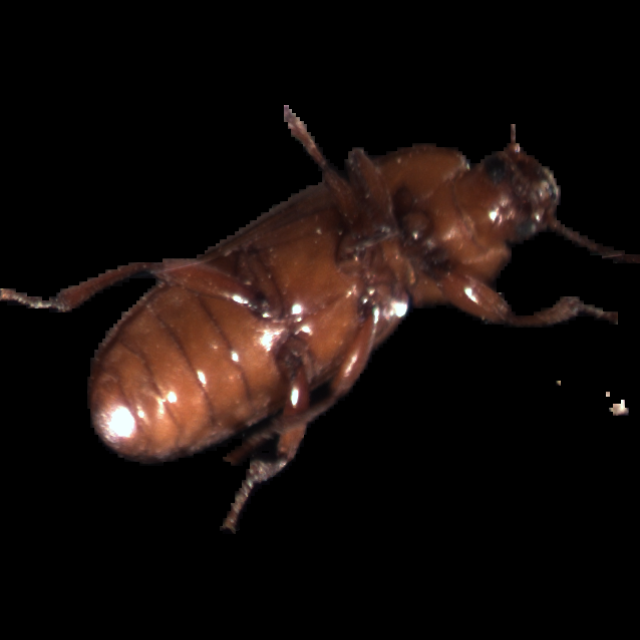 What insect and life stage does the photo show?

mealworm beetle
